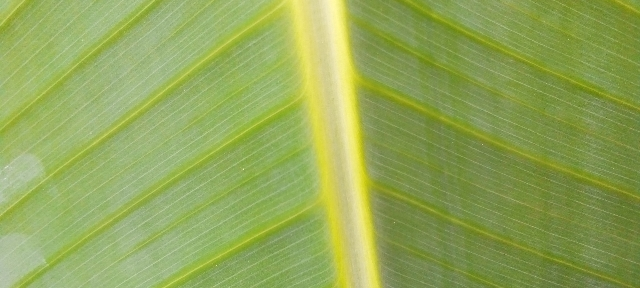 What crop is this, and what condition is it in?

banana, healthy
